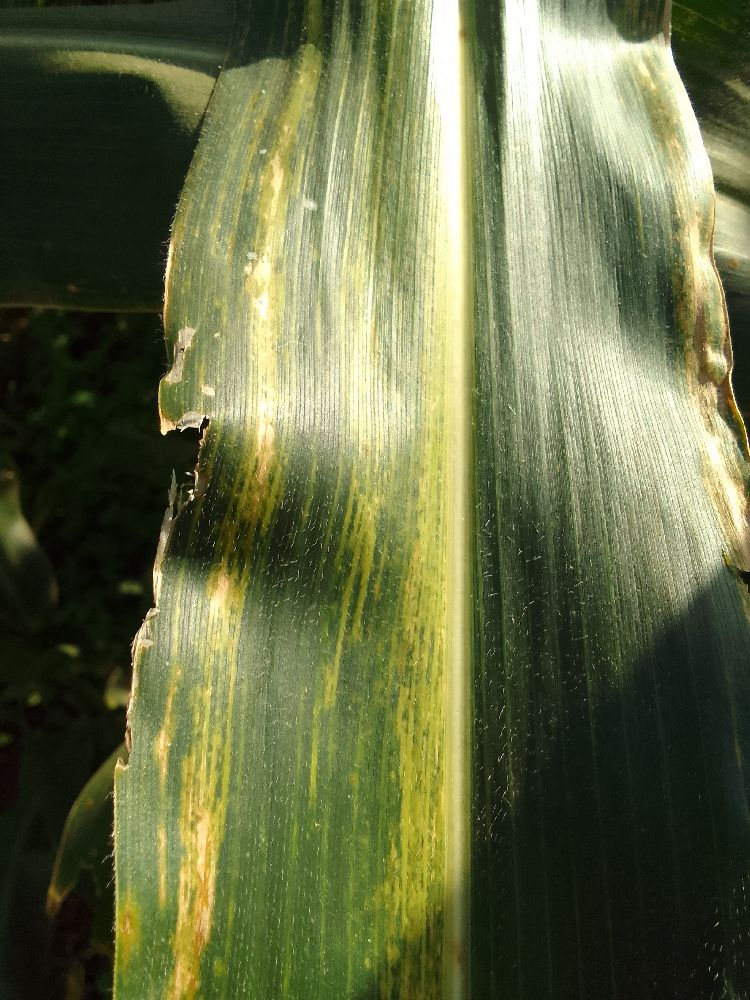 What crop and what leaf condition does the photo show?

maize, maize lethal necrosis
